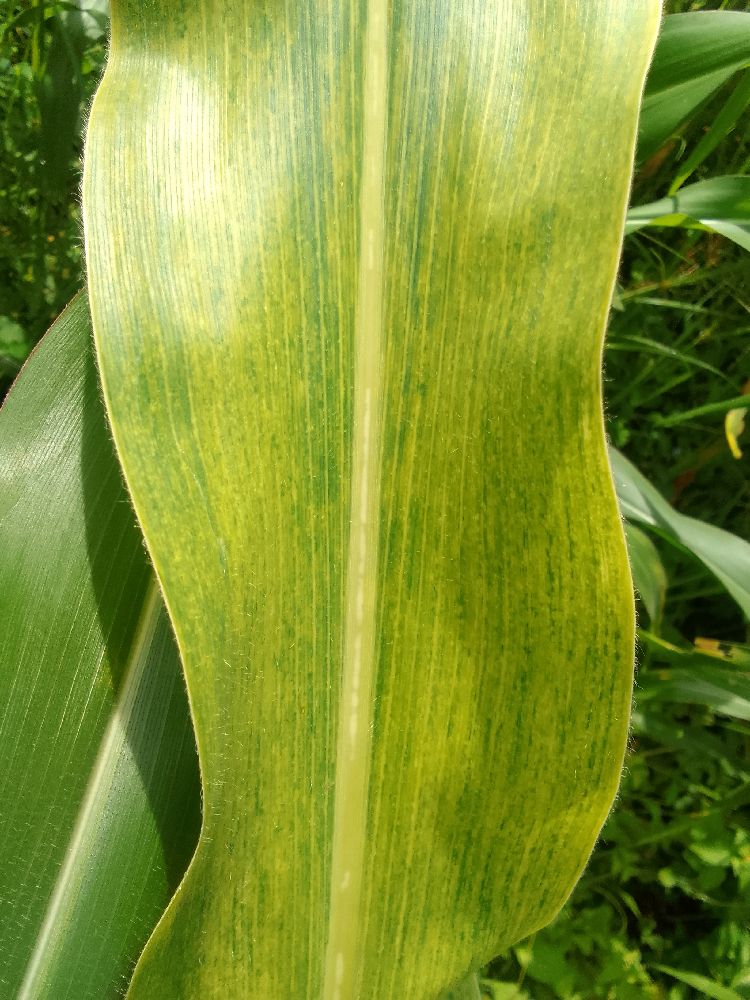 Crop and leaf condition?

maize, maize lethal necrosis
